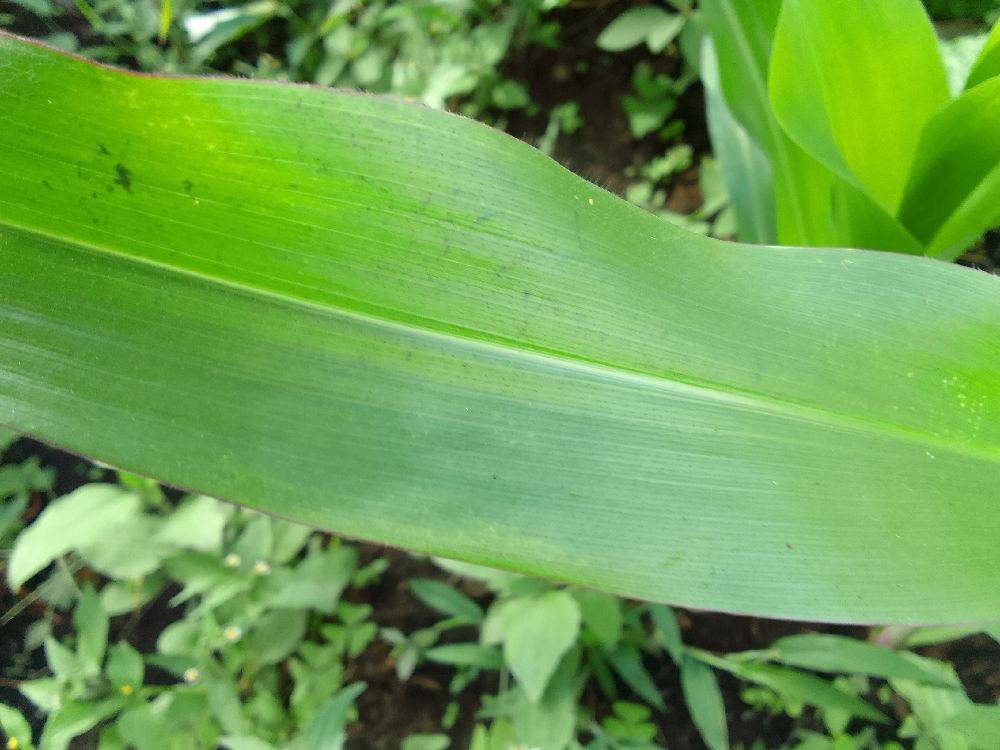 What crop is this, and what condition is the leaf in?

maize, healthy
